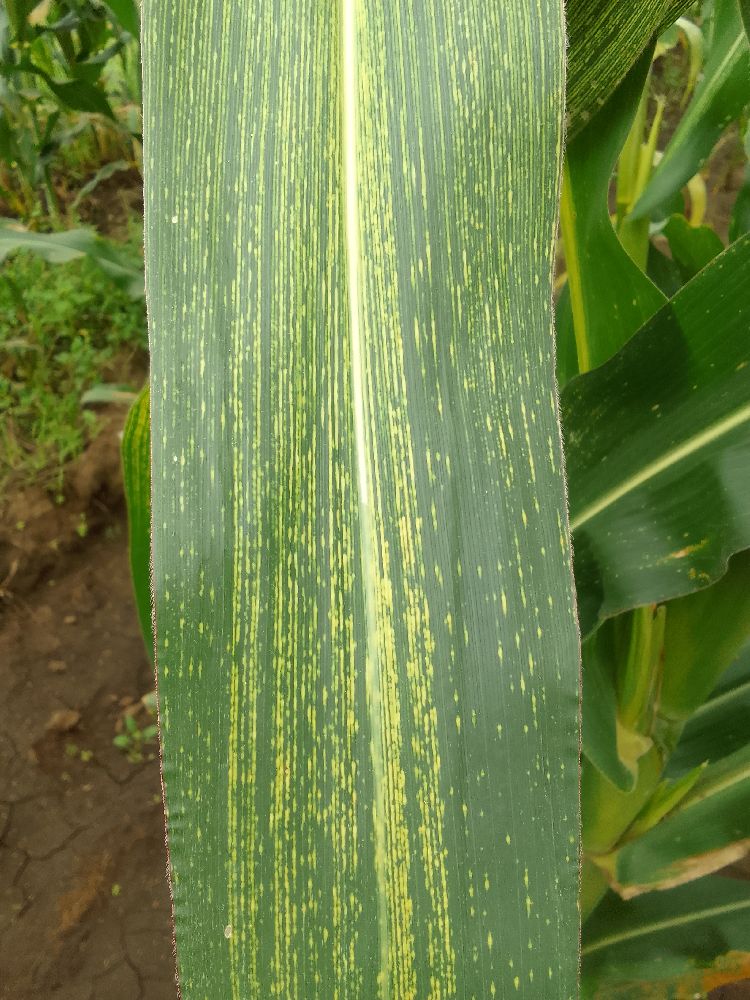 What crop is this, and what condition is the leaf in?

maize, maize streak virus
